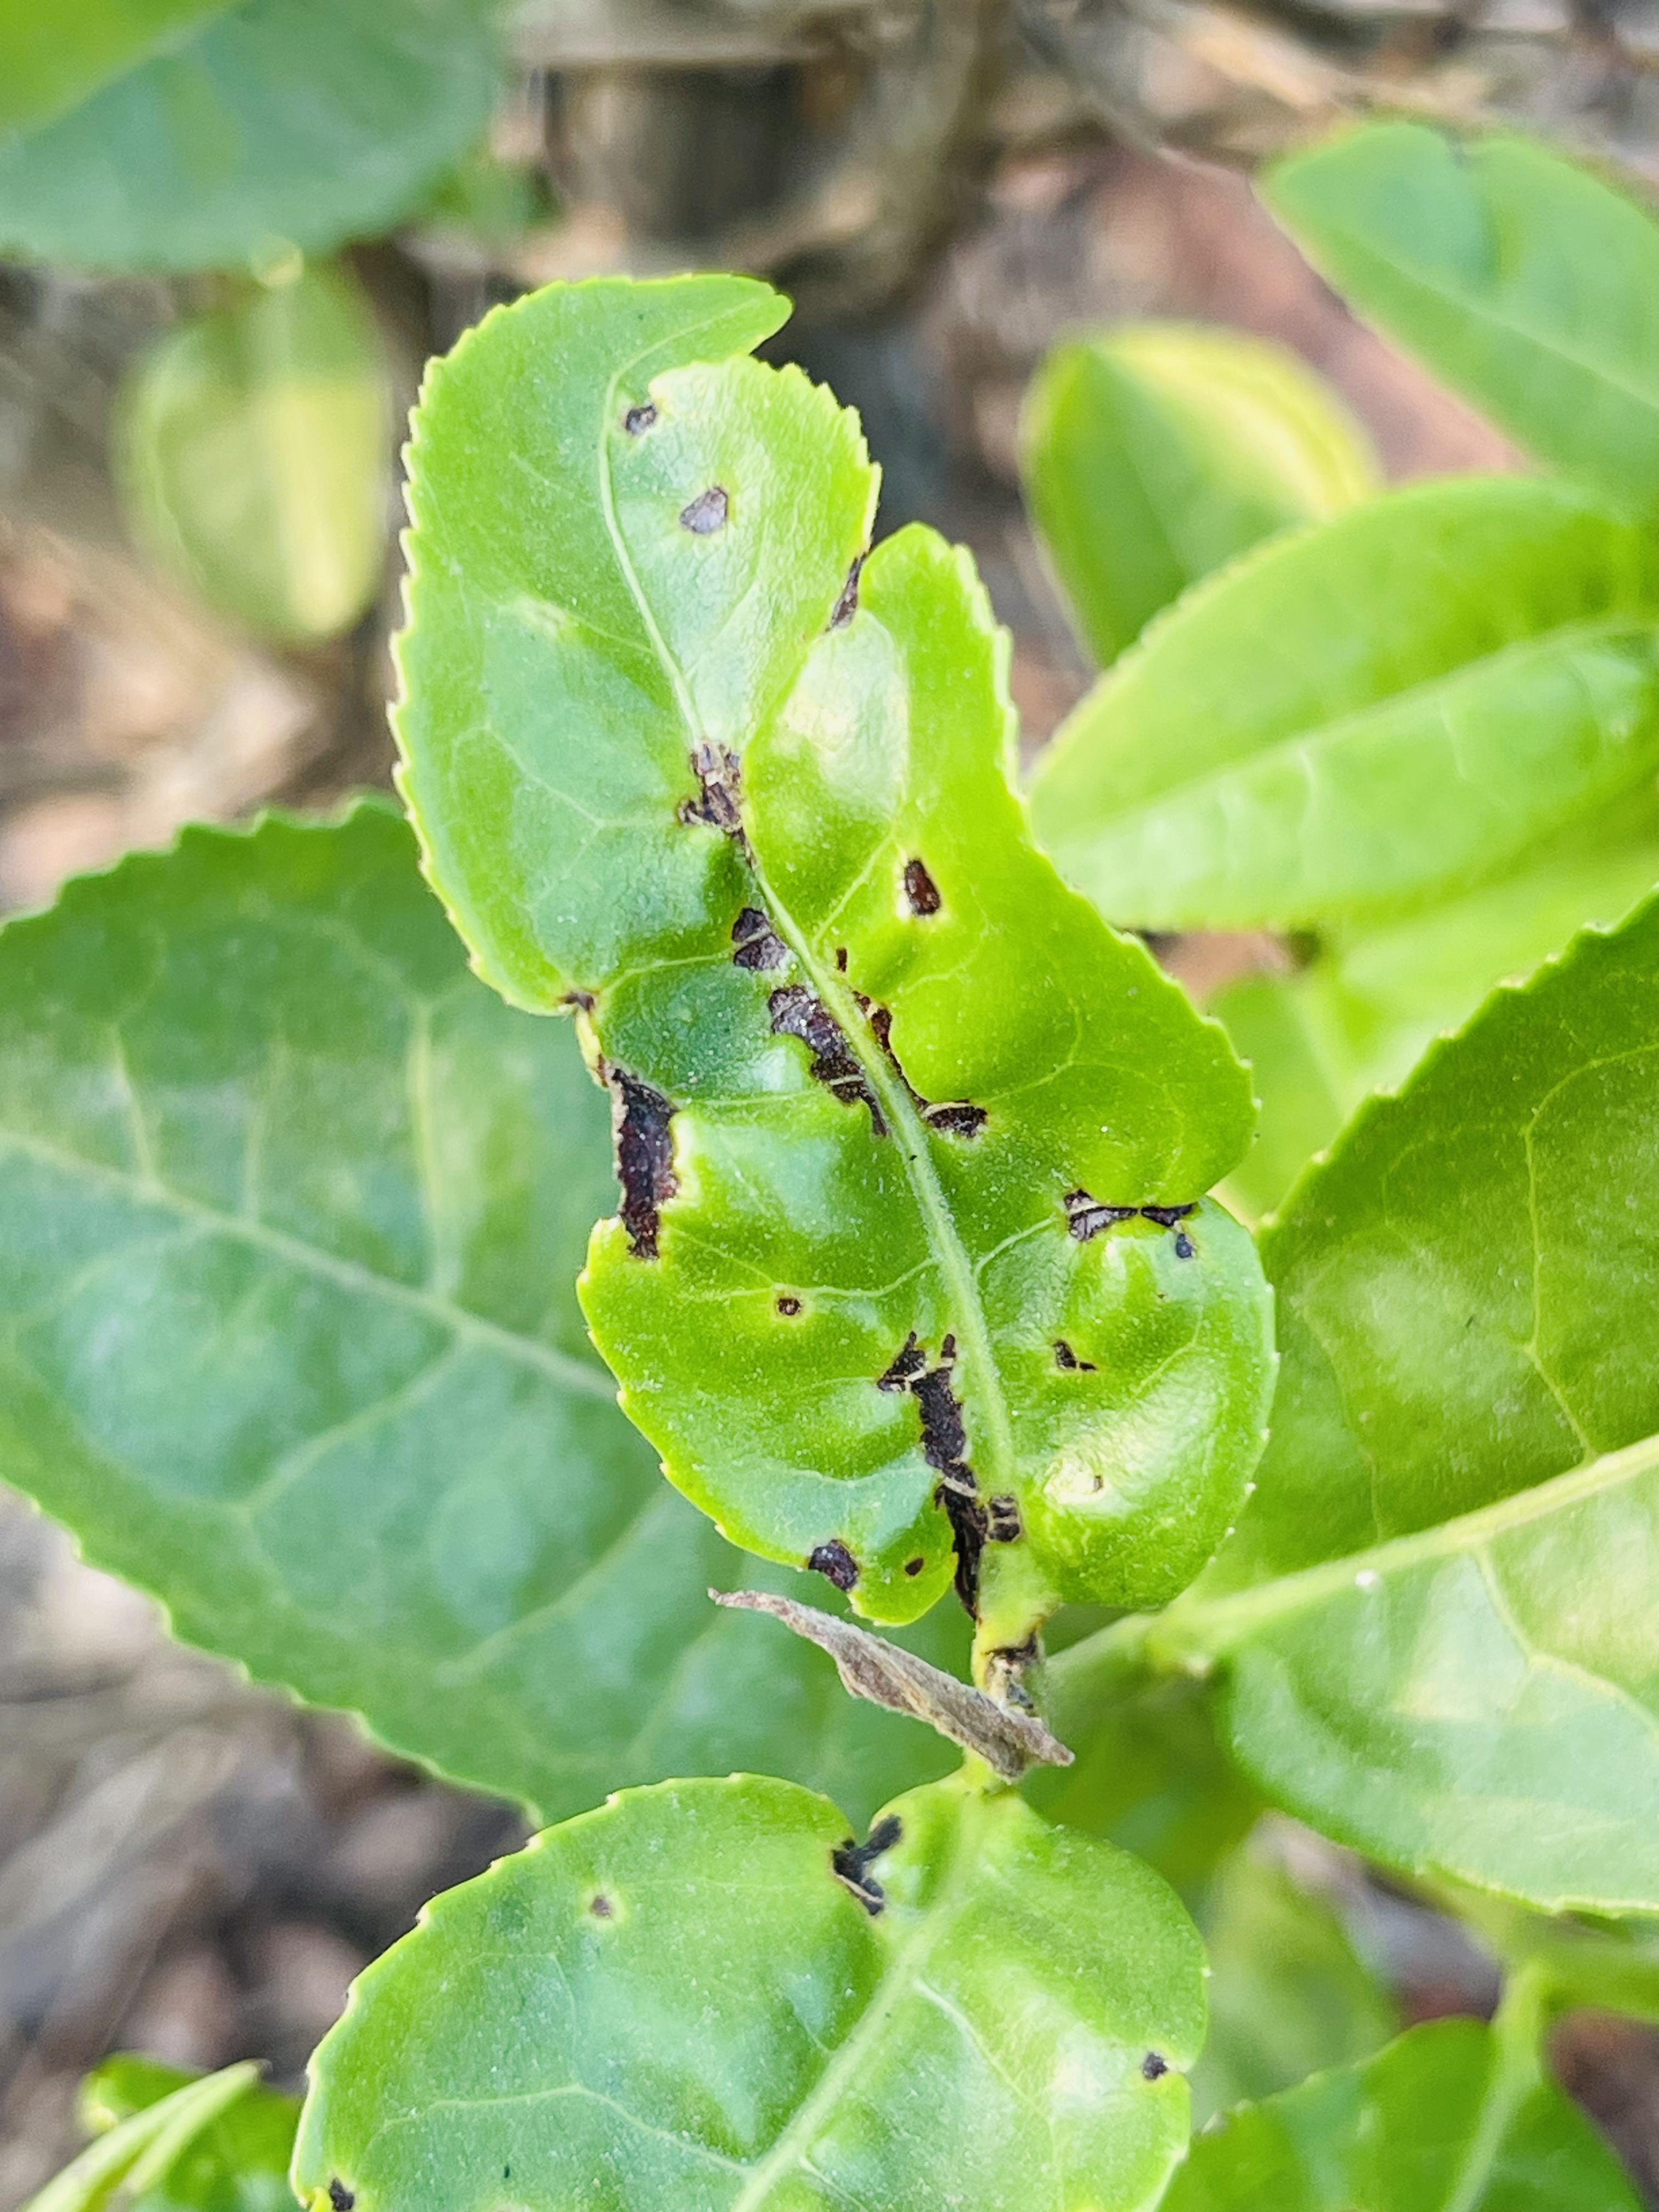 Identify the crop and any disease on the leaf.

tea, helopeltis
